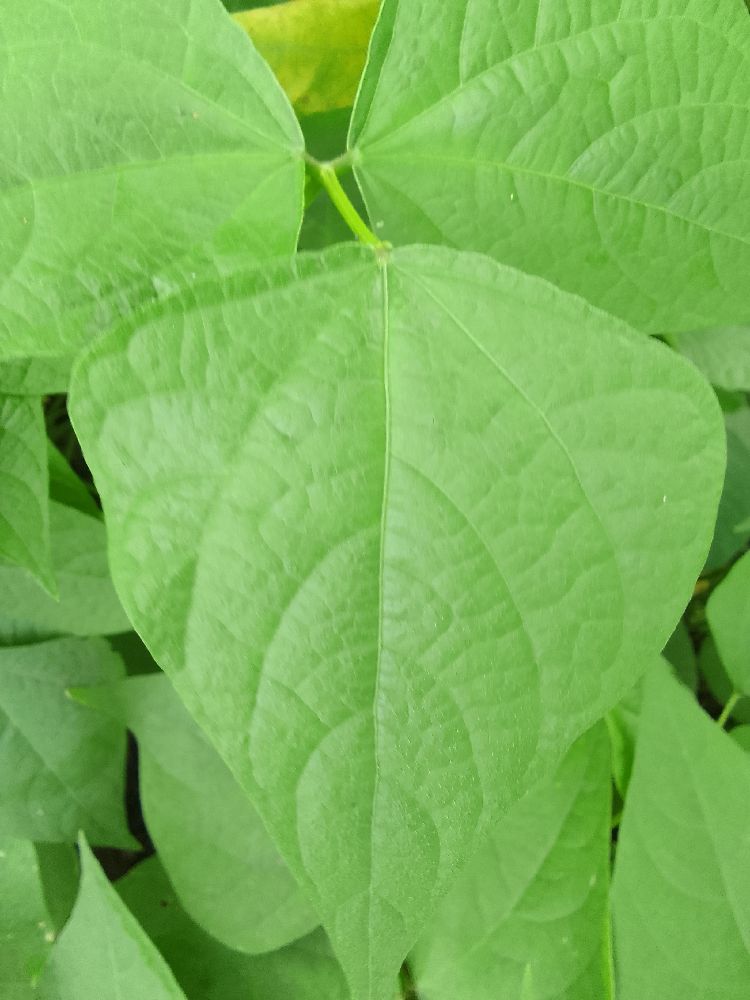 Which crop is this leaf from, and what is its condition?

common bean, healthy
